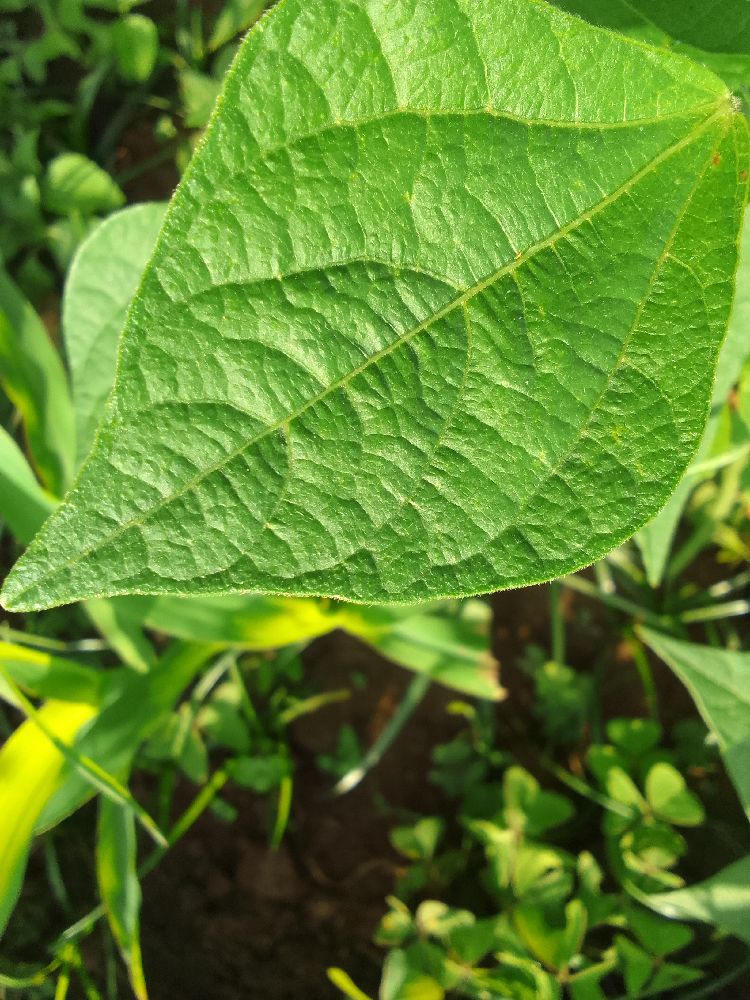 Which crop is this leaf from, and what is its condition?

common bean, healthy
